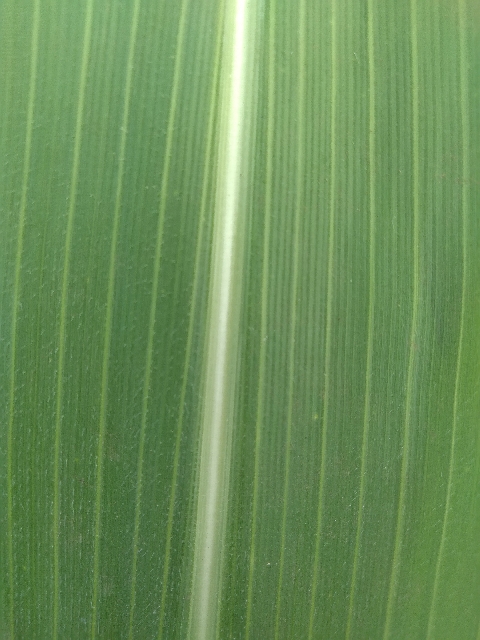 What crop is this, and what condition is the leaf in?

maize, healthy
